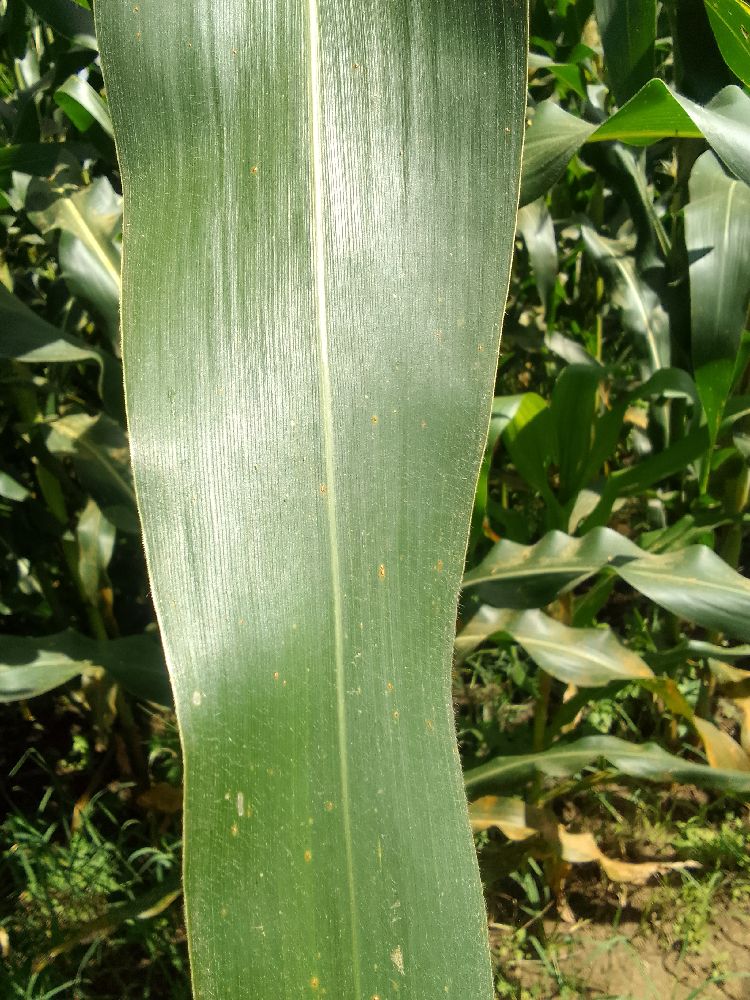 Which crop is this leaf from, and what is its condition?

maize, healthy
